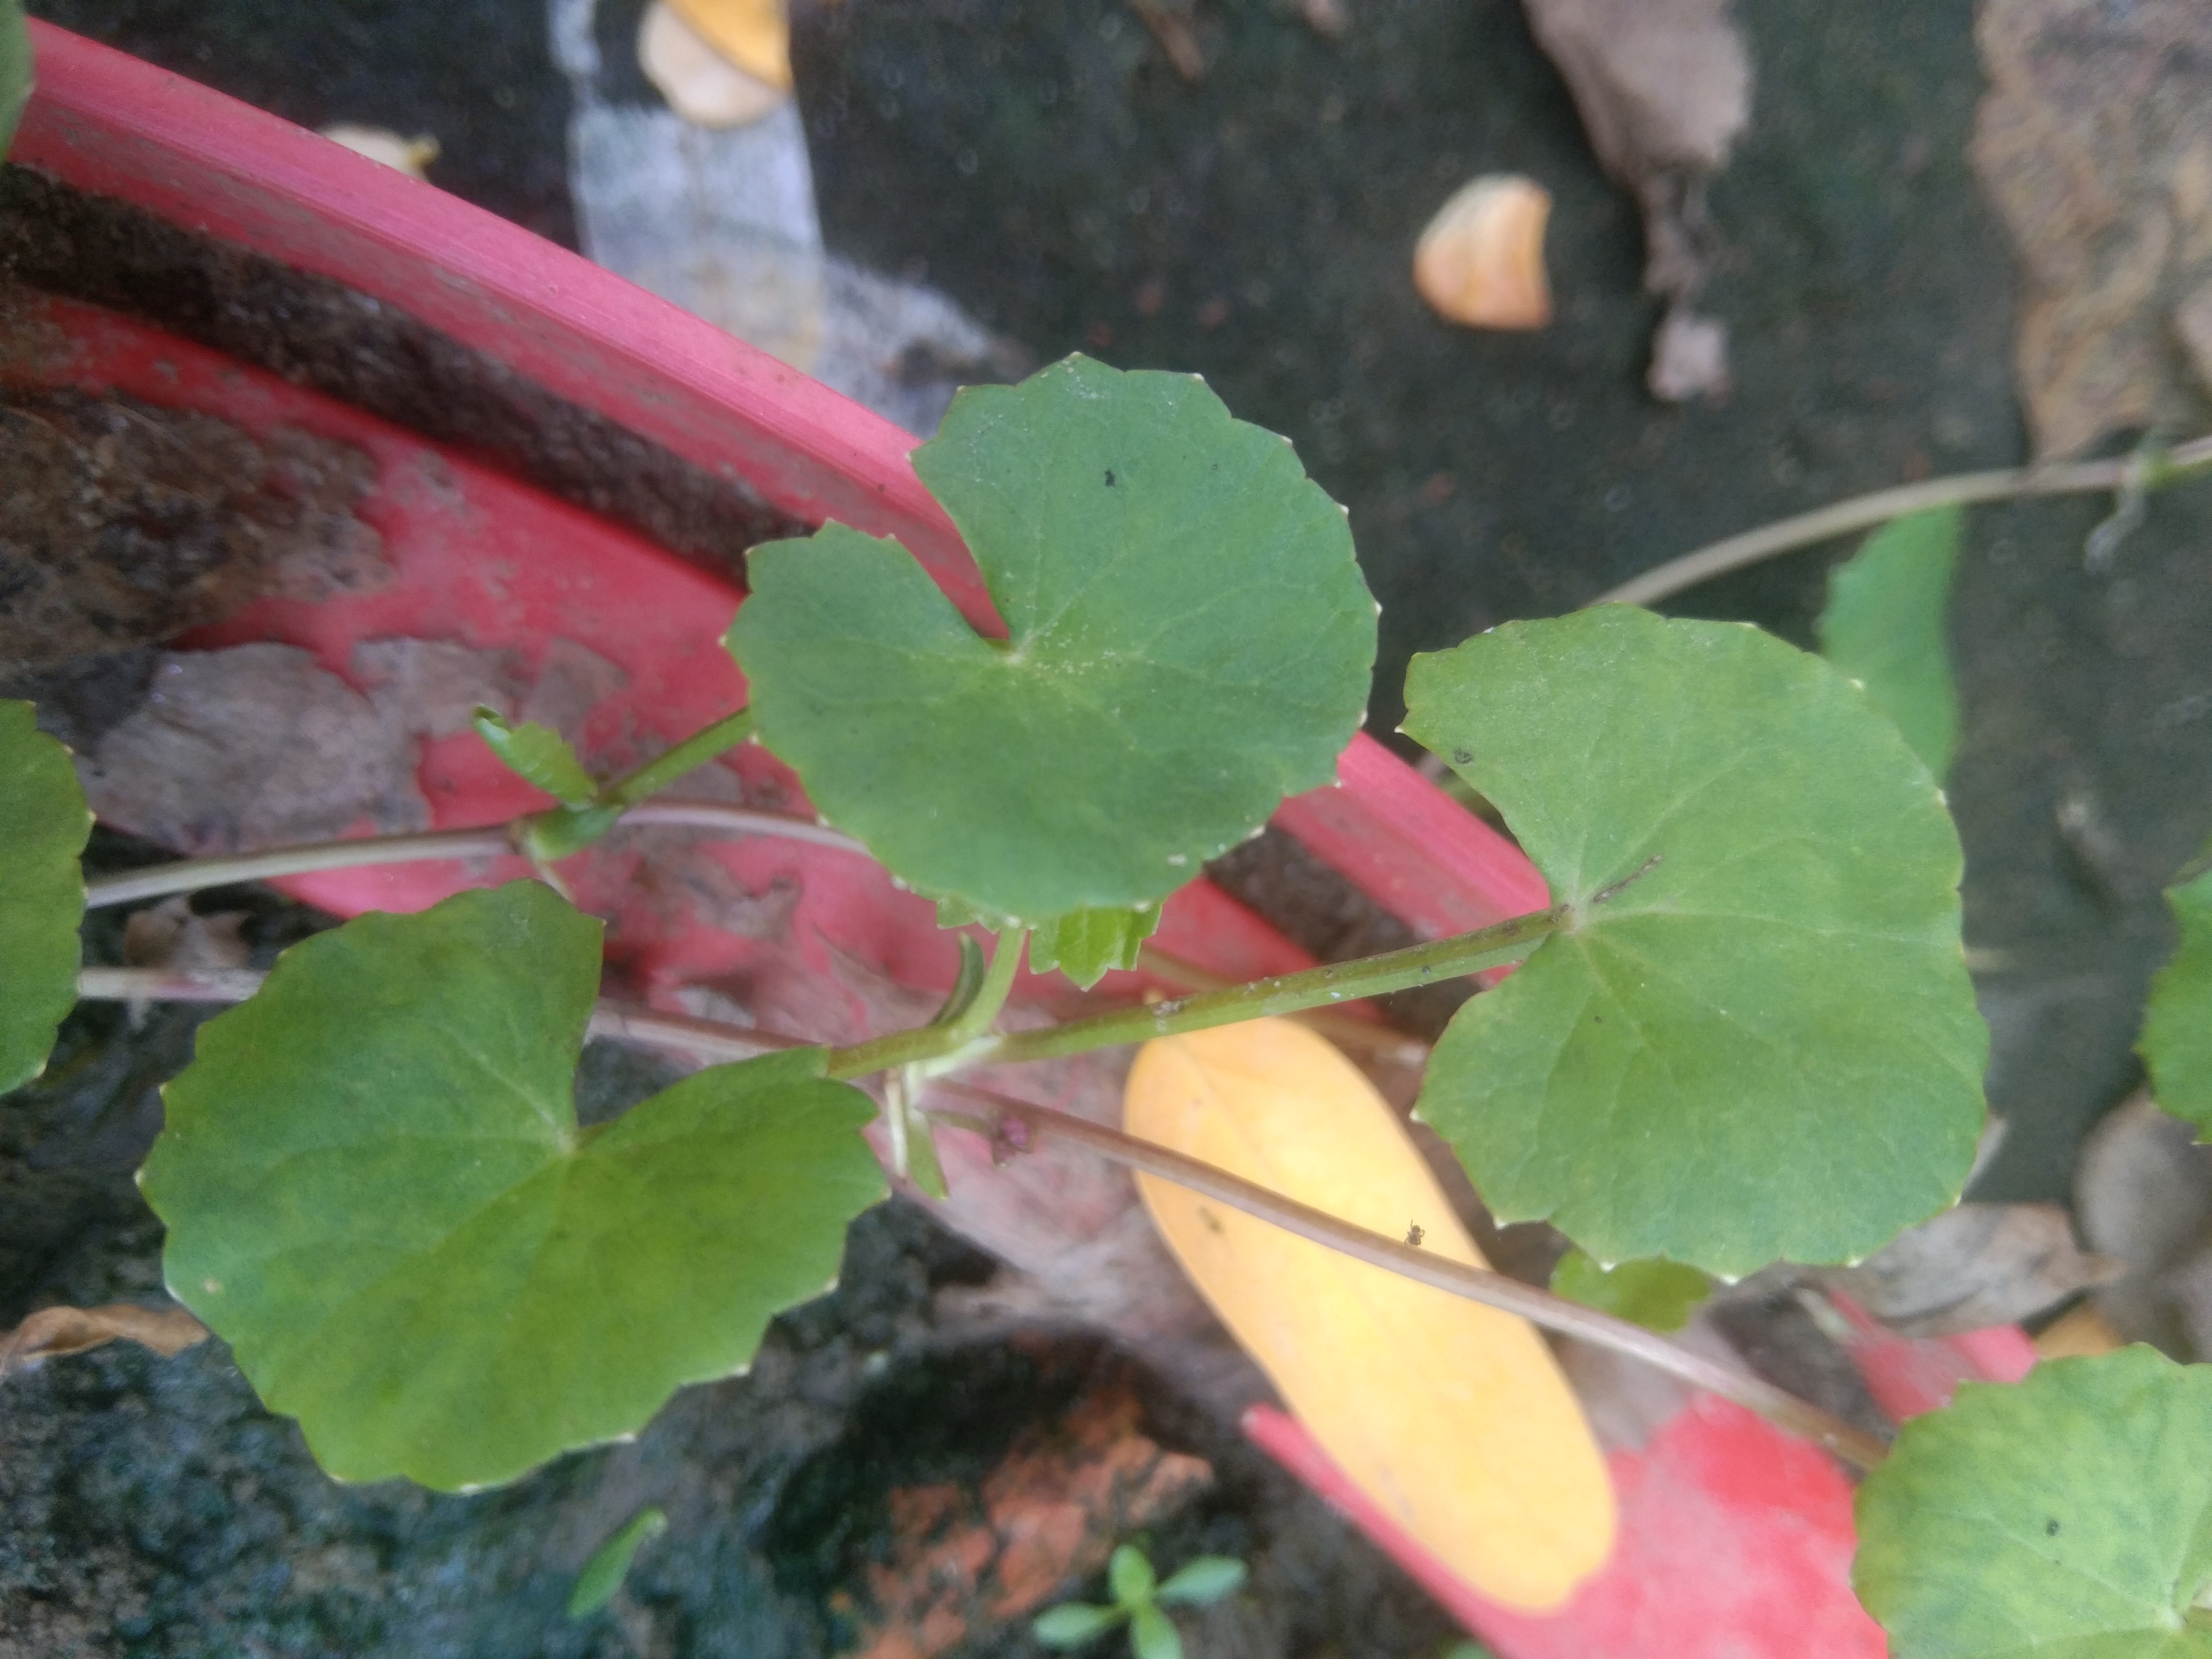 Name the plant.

thankuni
